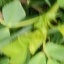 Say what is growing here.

unstructured weed
